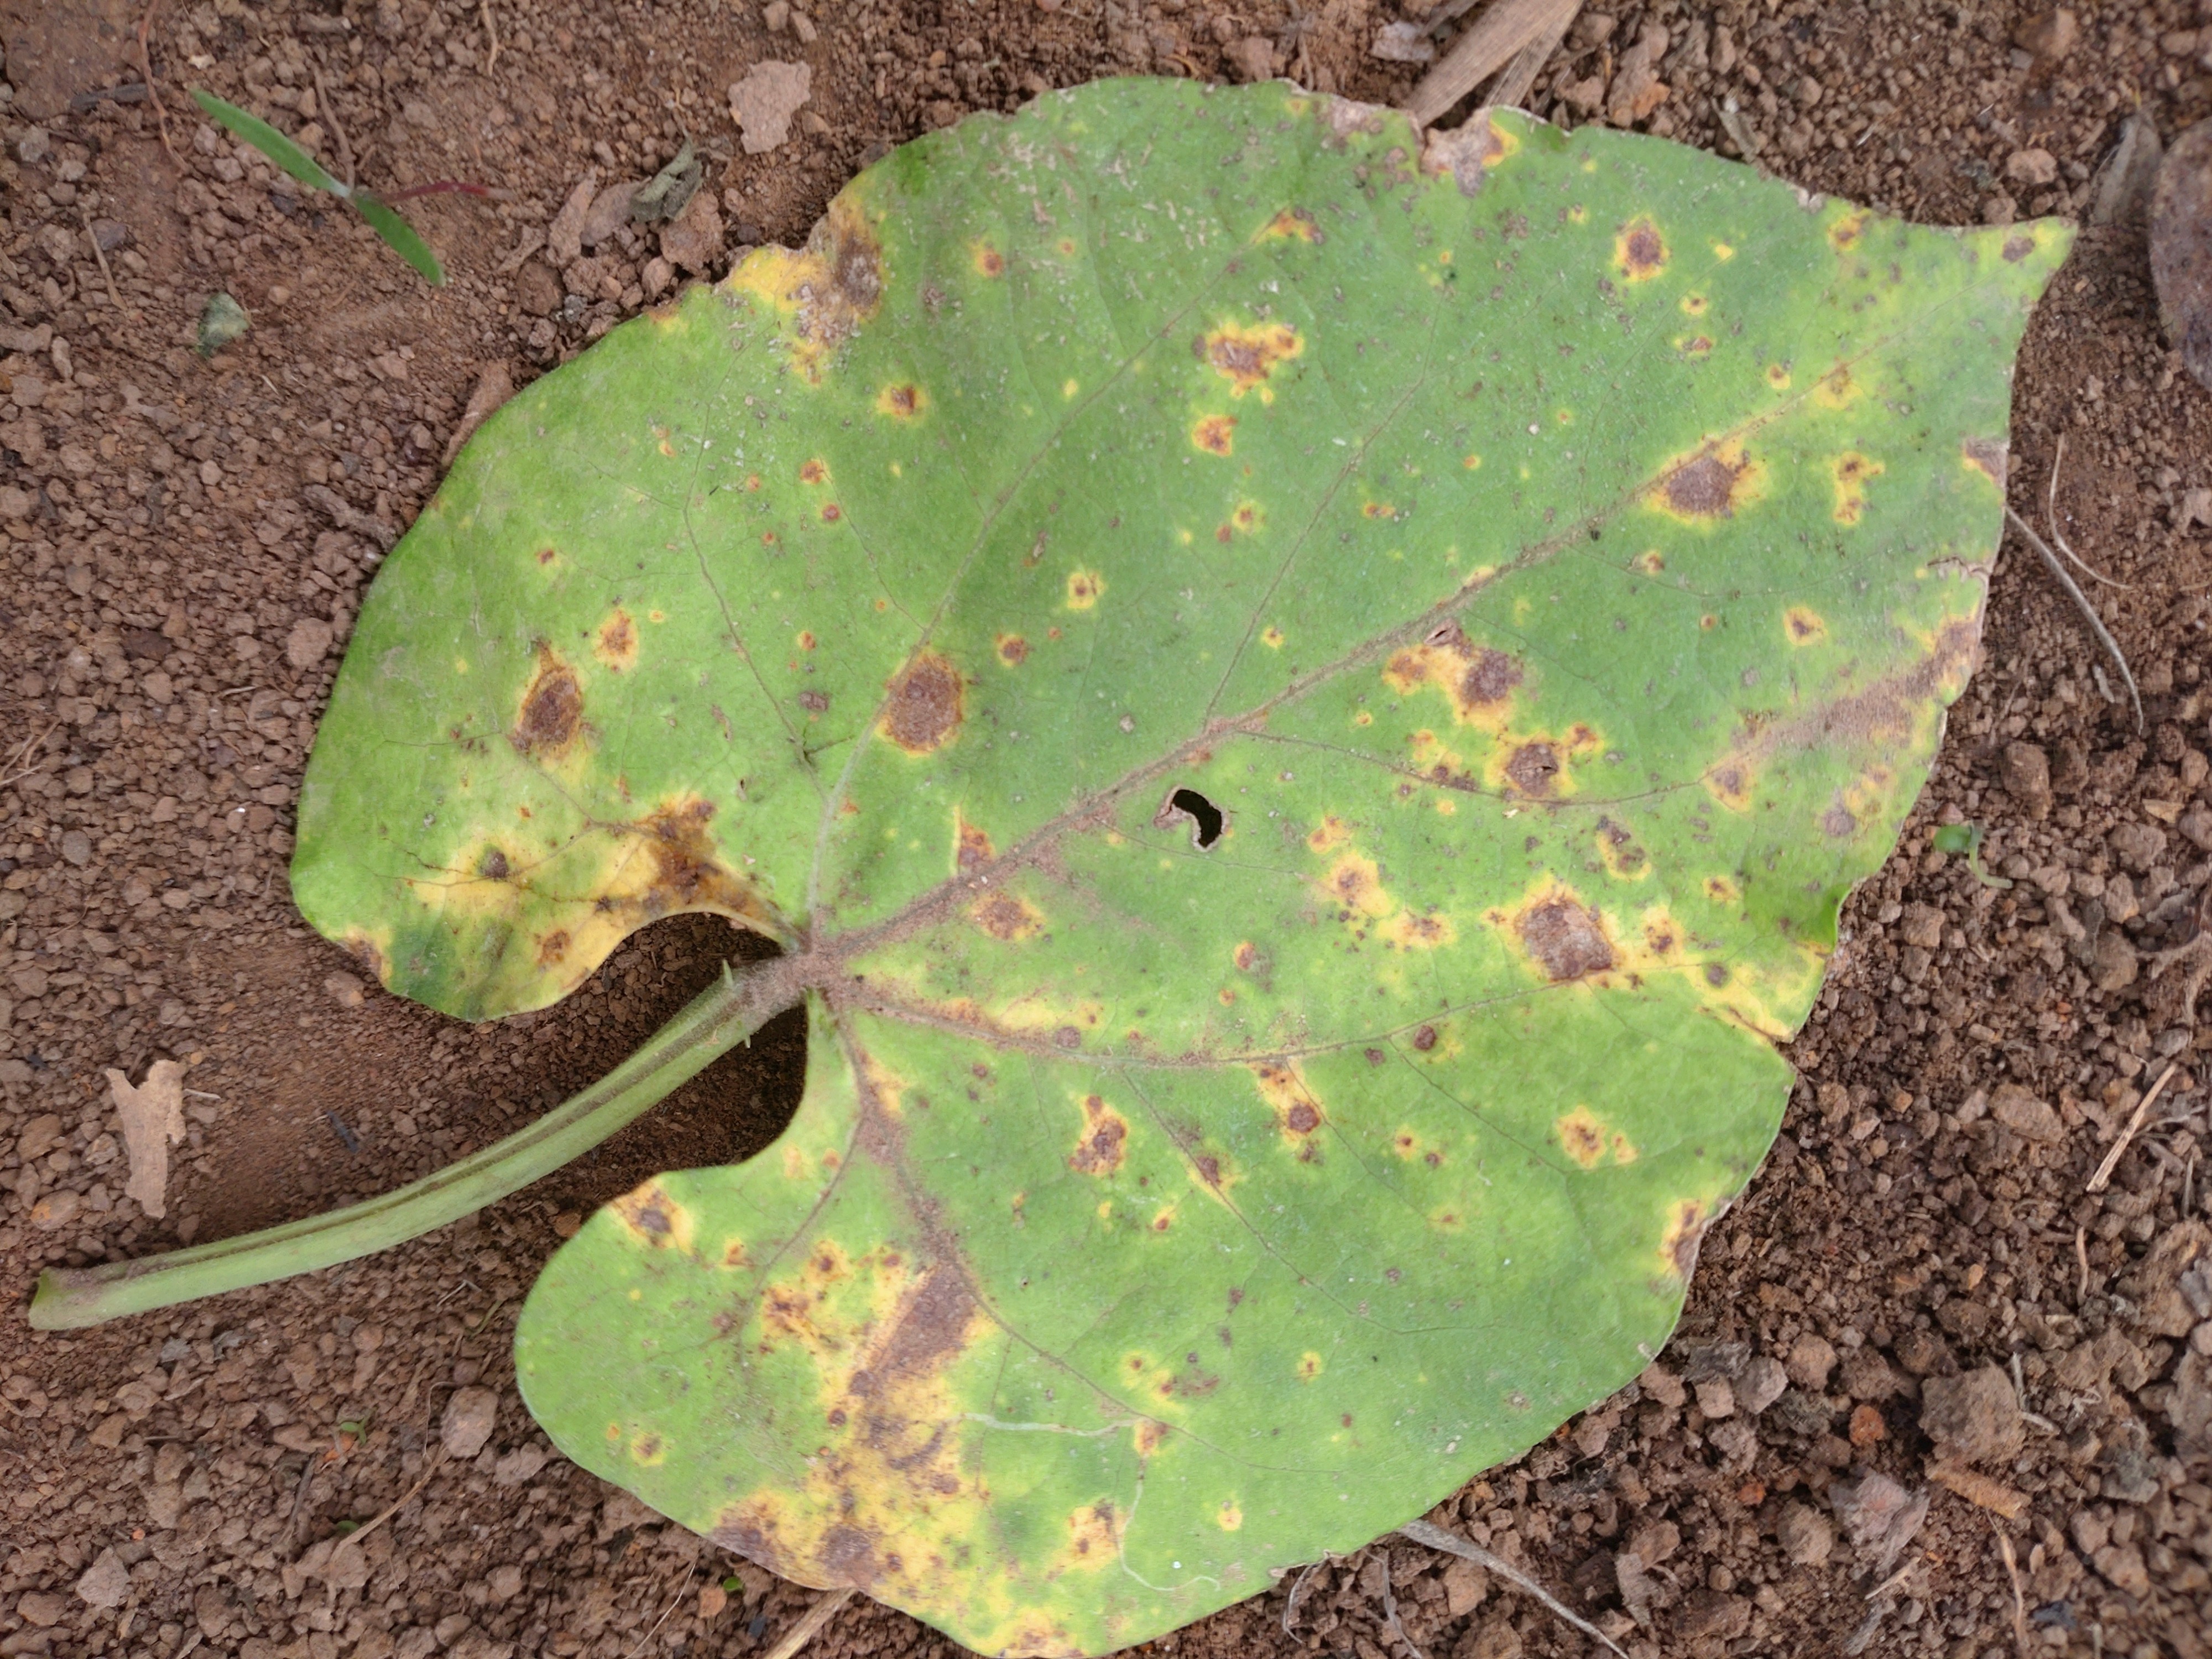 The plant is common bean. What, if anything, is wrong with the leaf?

rust
